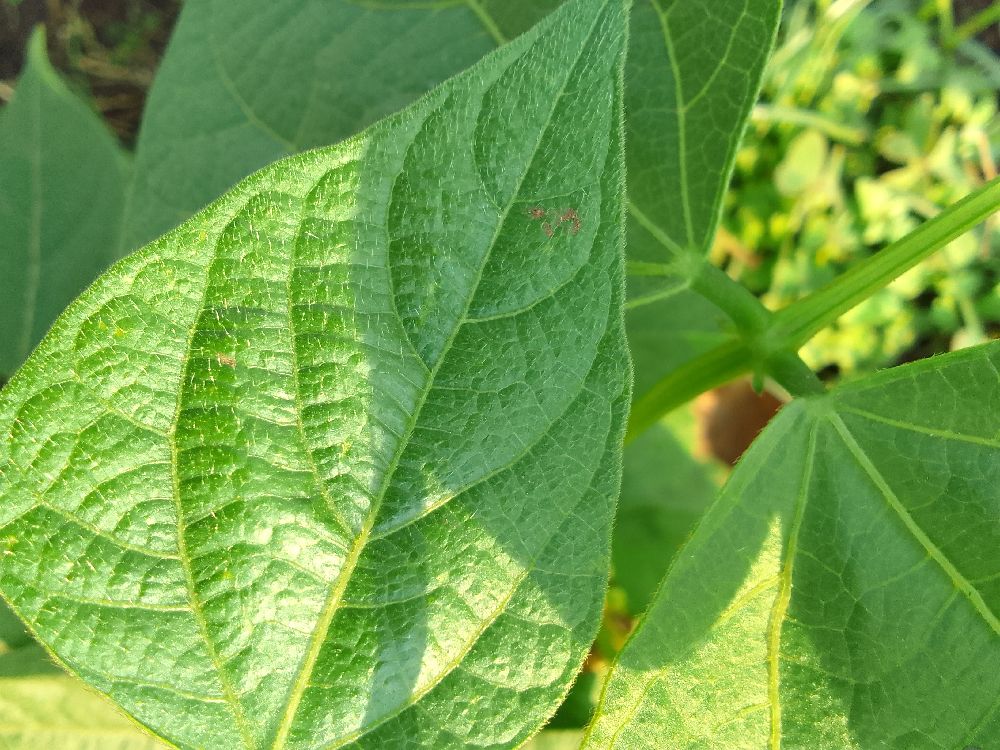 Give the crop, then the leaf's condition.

common bean, healthy
